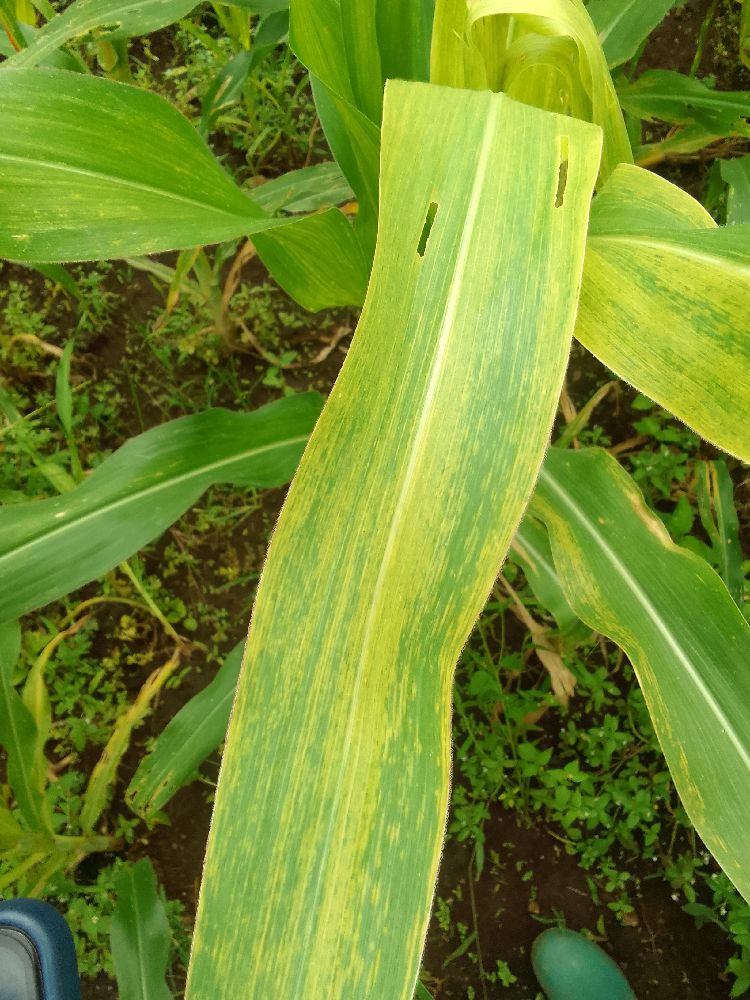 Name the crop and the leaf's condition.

maize, maize lethal necrosis
